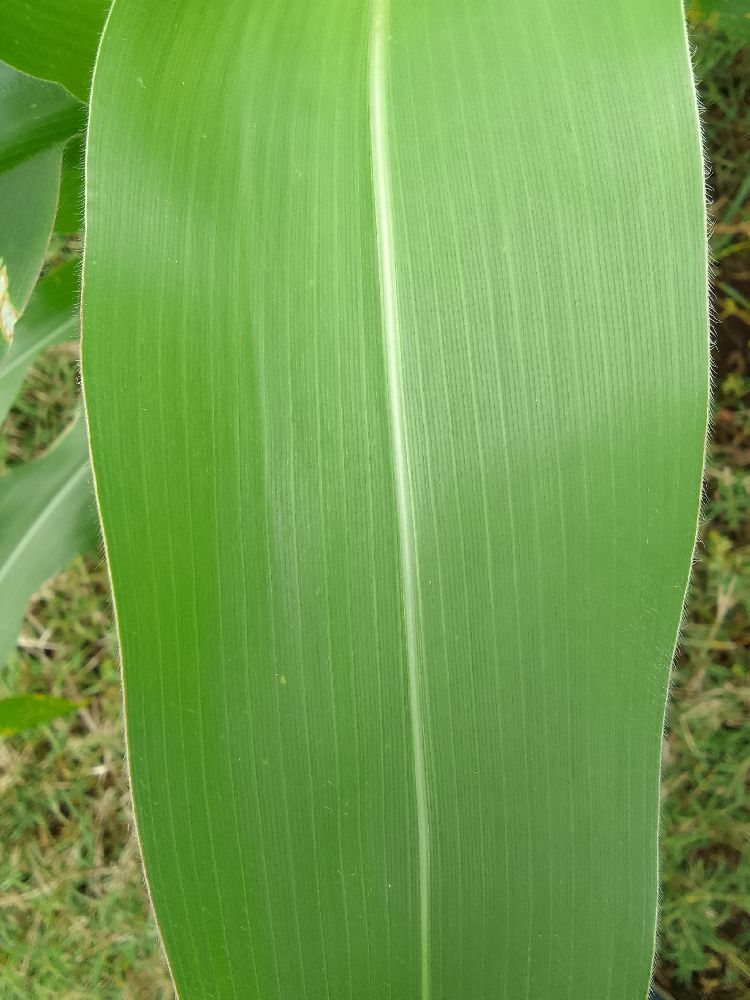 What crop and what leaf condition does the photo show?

maize, healthy
